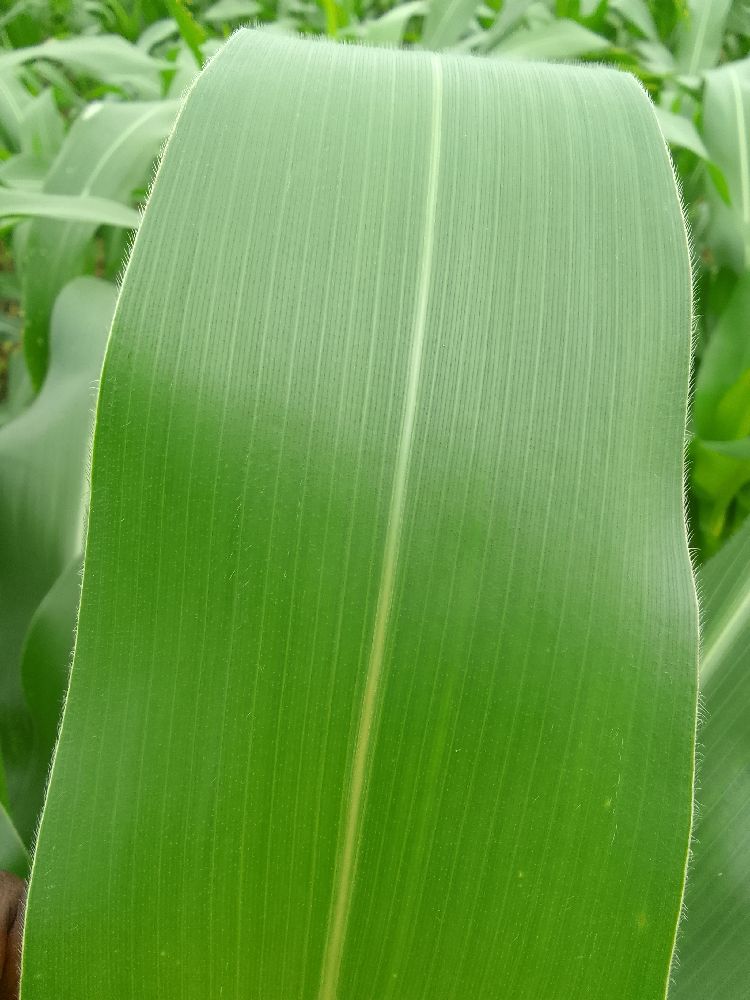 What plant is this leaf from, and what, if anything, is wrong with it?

maize, healthy
